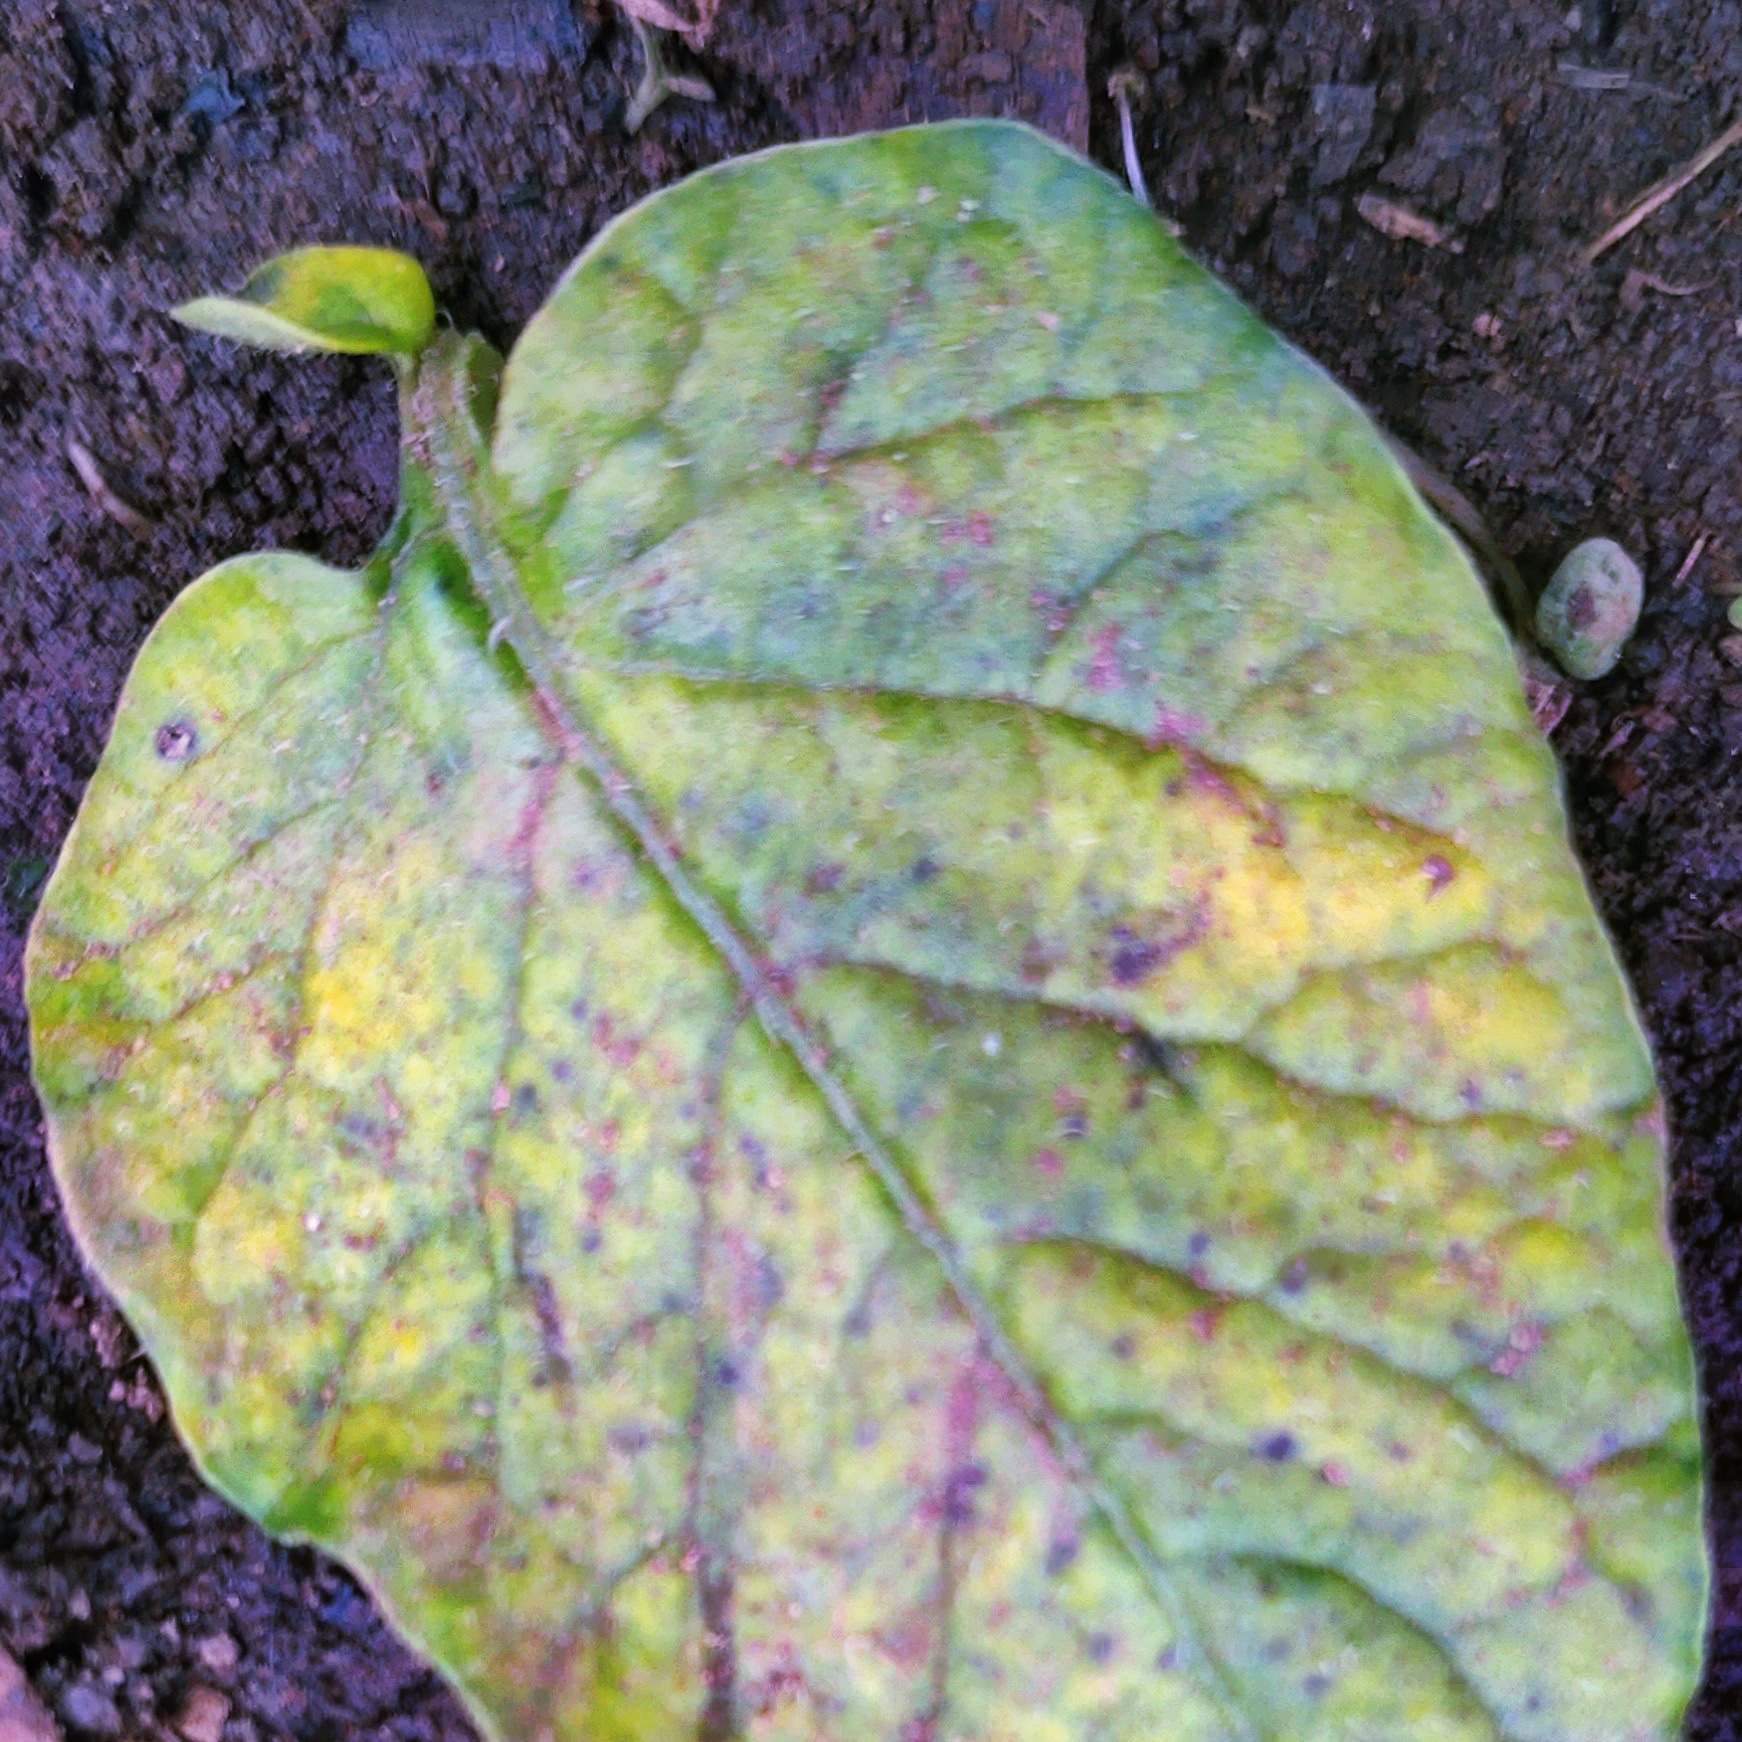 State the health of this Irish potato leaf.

late blight
